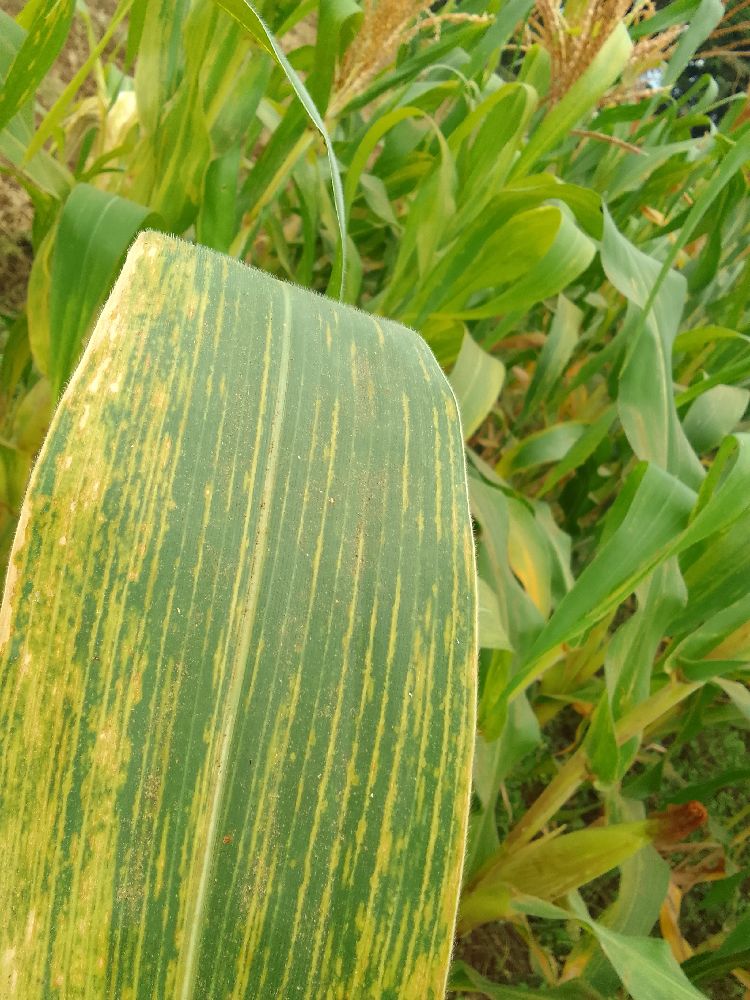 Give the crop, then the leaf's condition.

maize, maize lethal necrosis
